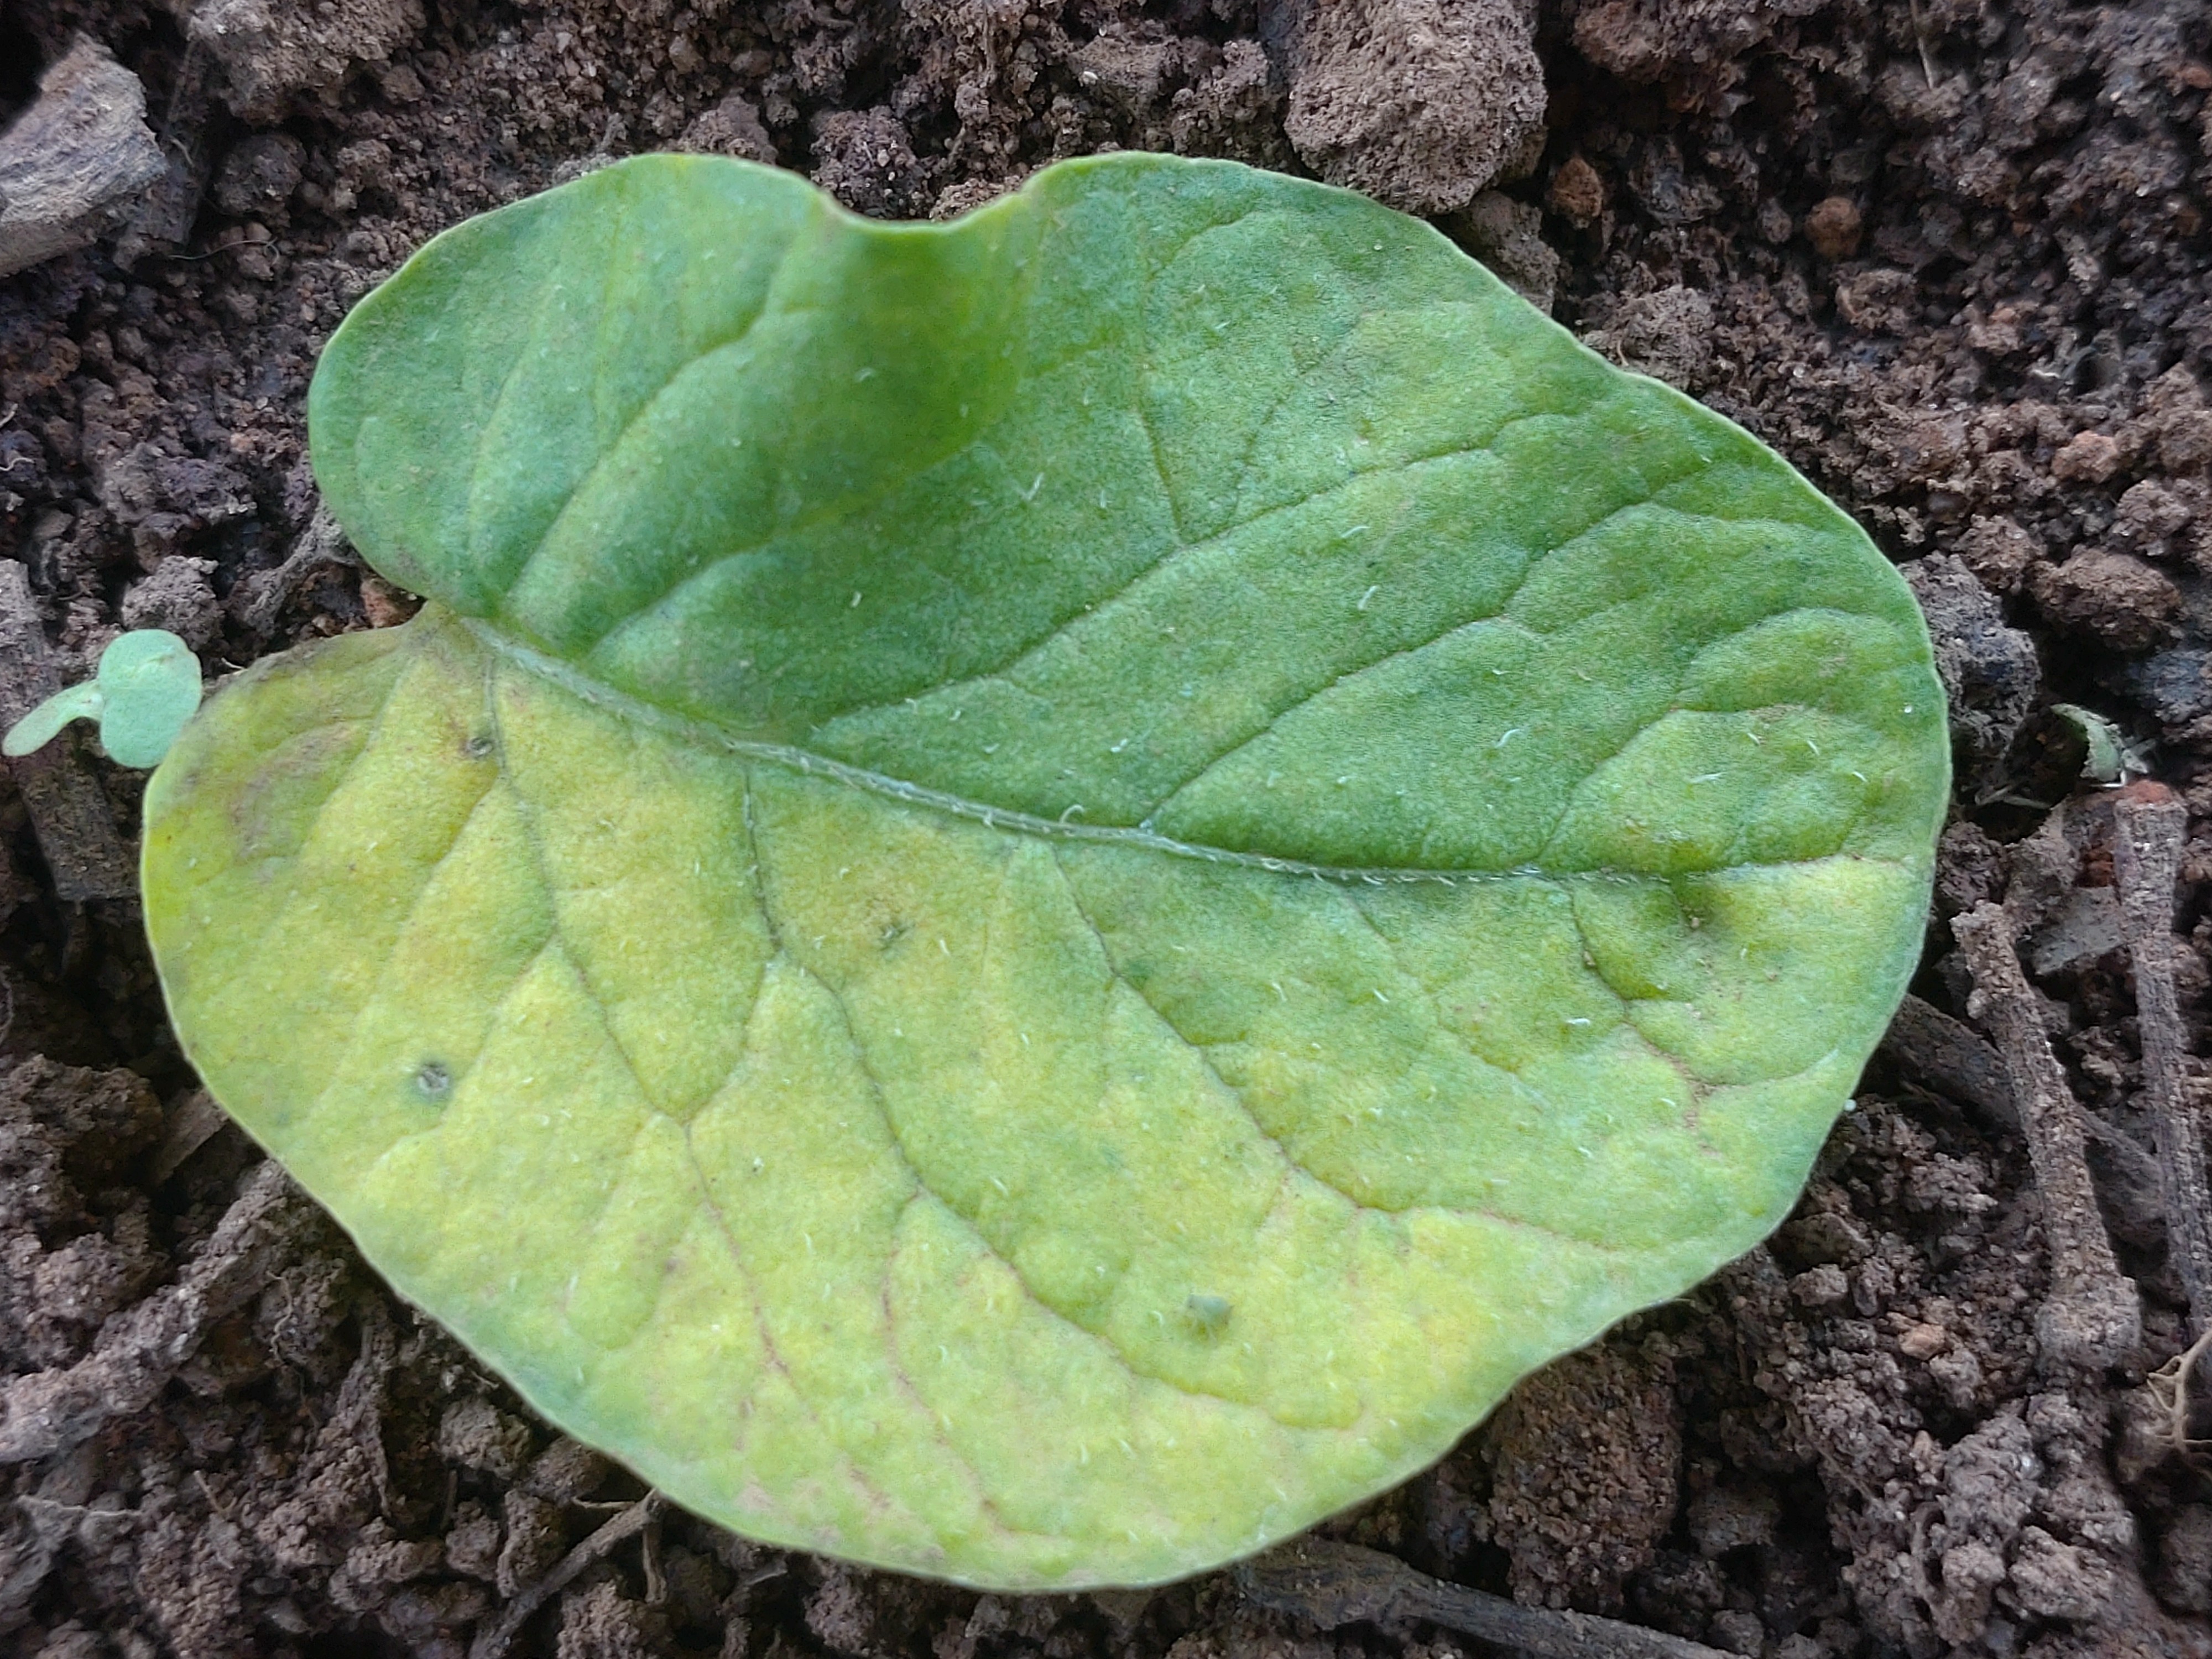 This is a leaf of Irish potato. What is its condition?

late blight
